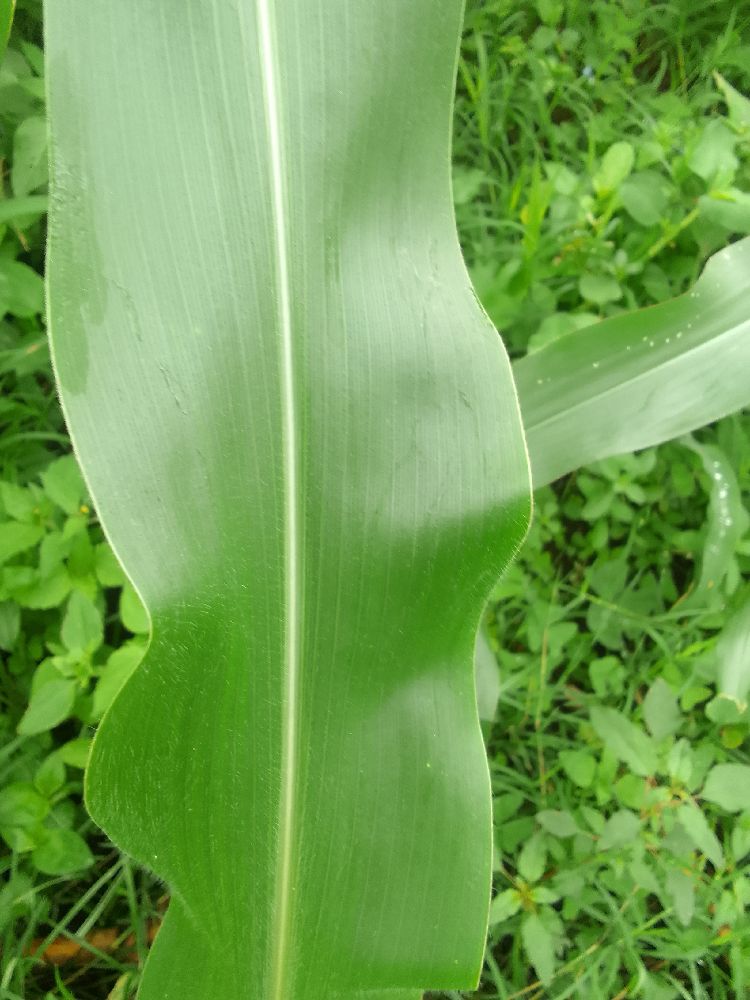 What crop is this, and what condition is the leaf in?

maize, healthy
